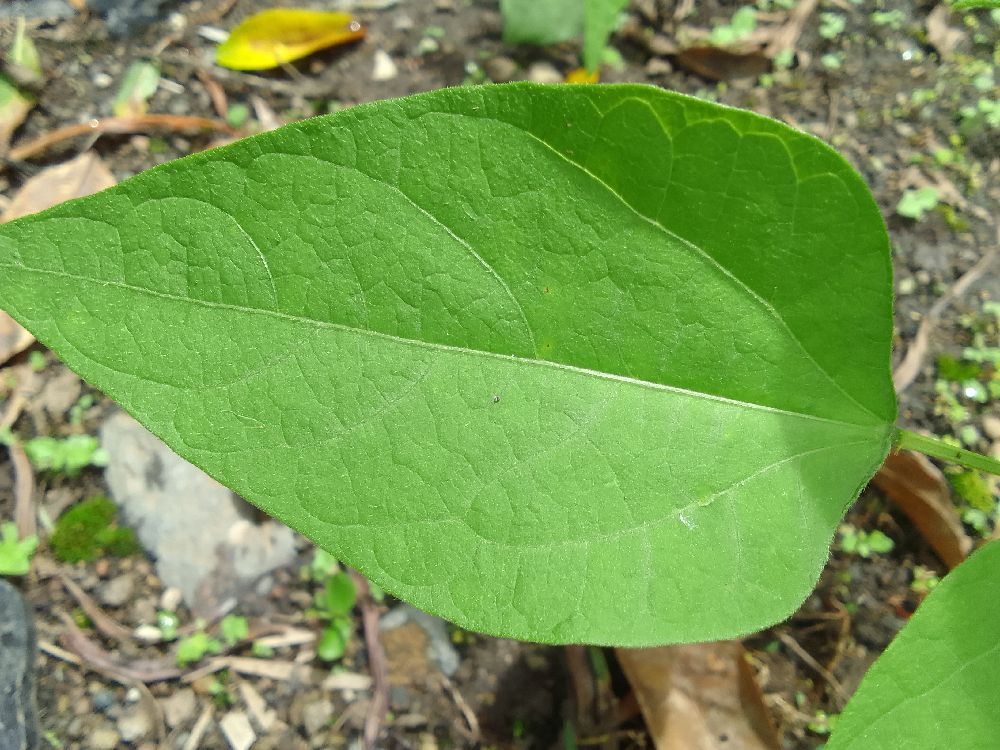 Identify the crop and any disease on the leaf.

common bean, healthy
